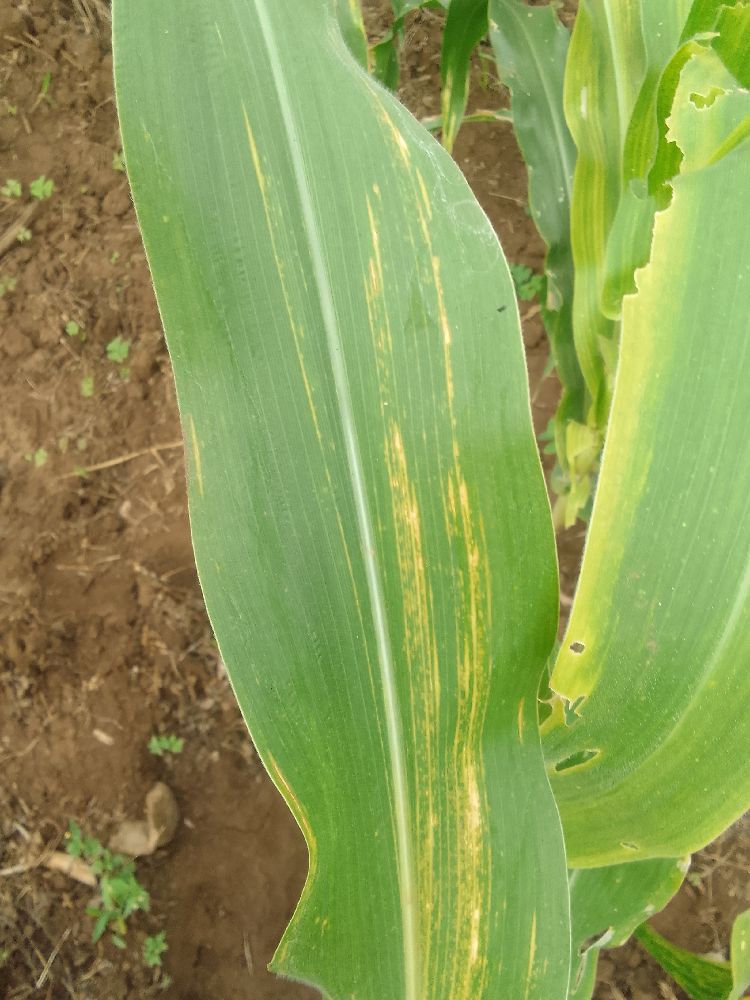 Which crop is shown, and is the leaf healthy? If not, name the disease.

maize, maize lethal necrosis
